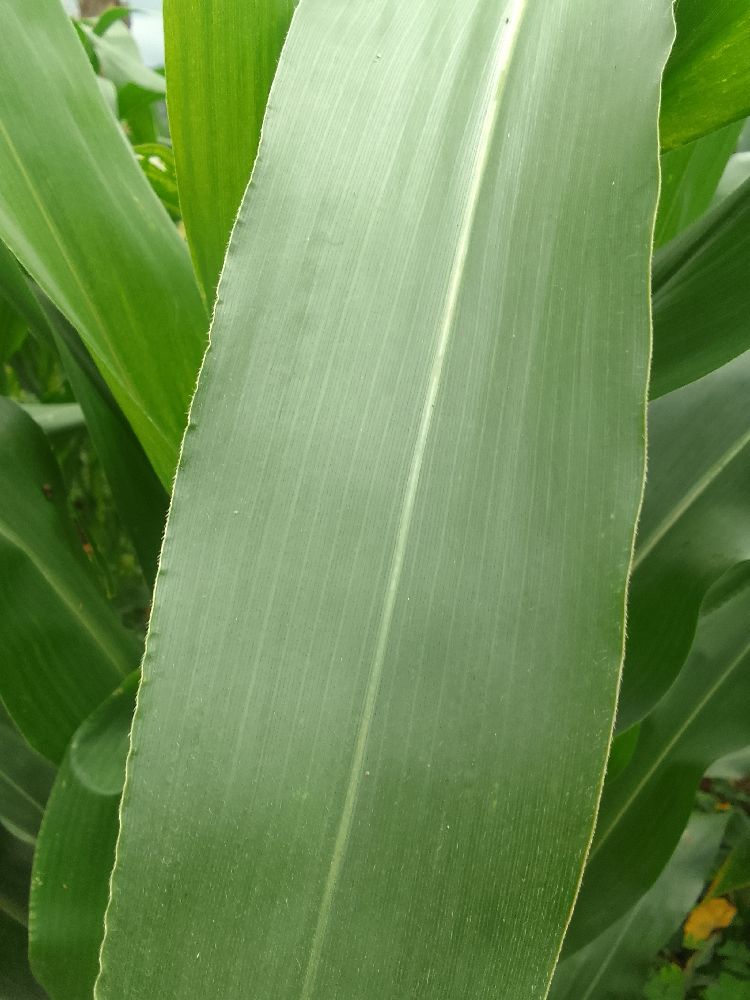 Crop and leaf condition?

maize, healthy
